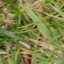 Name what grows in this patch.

grass
